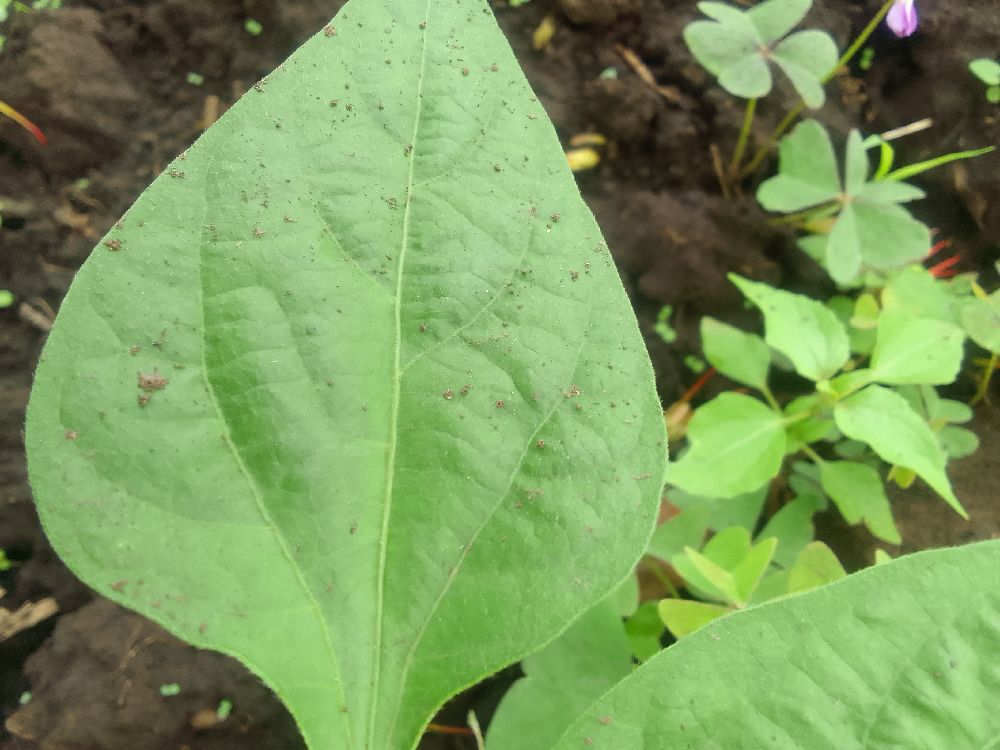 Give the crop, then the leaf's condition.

common bean, healthy
